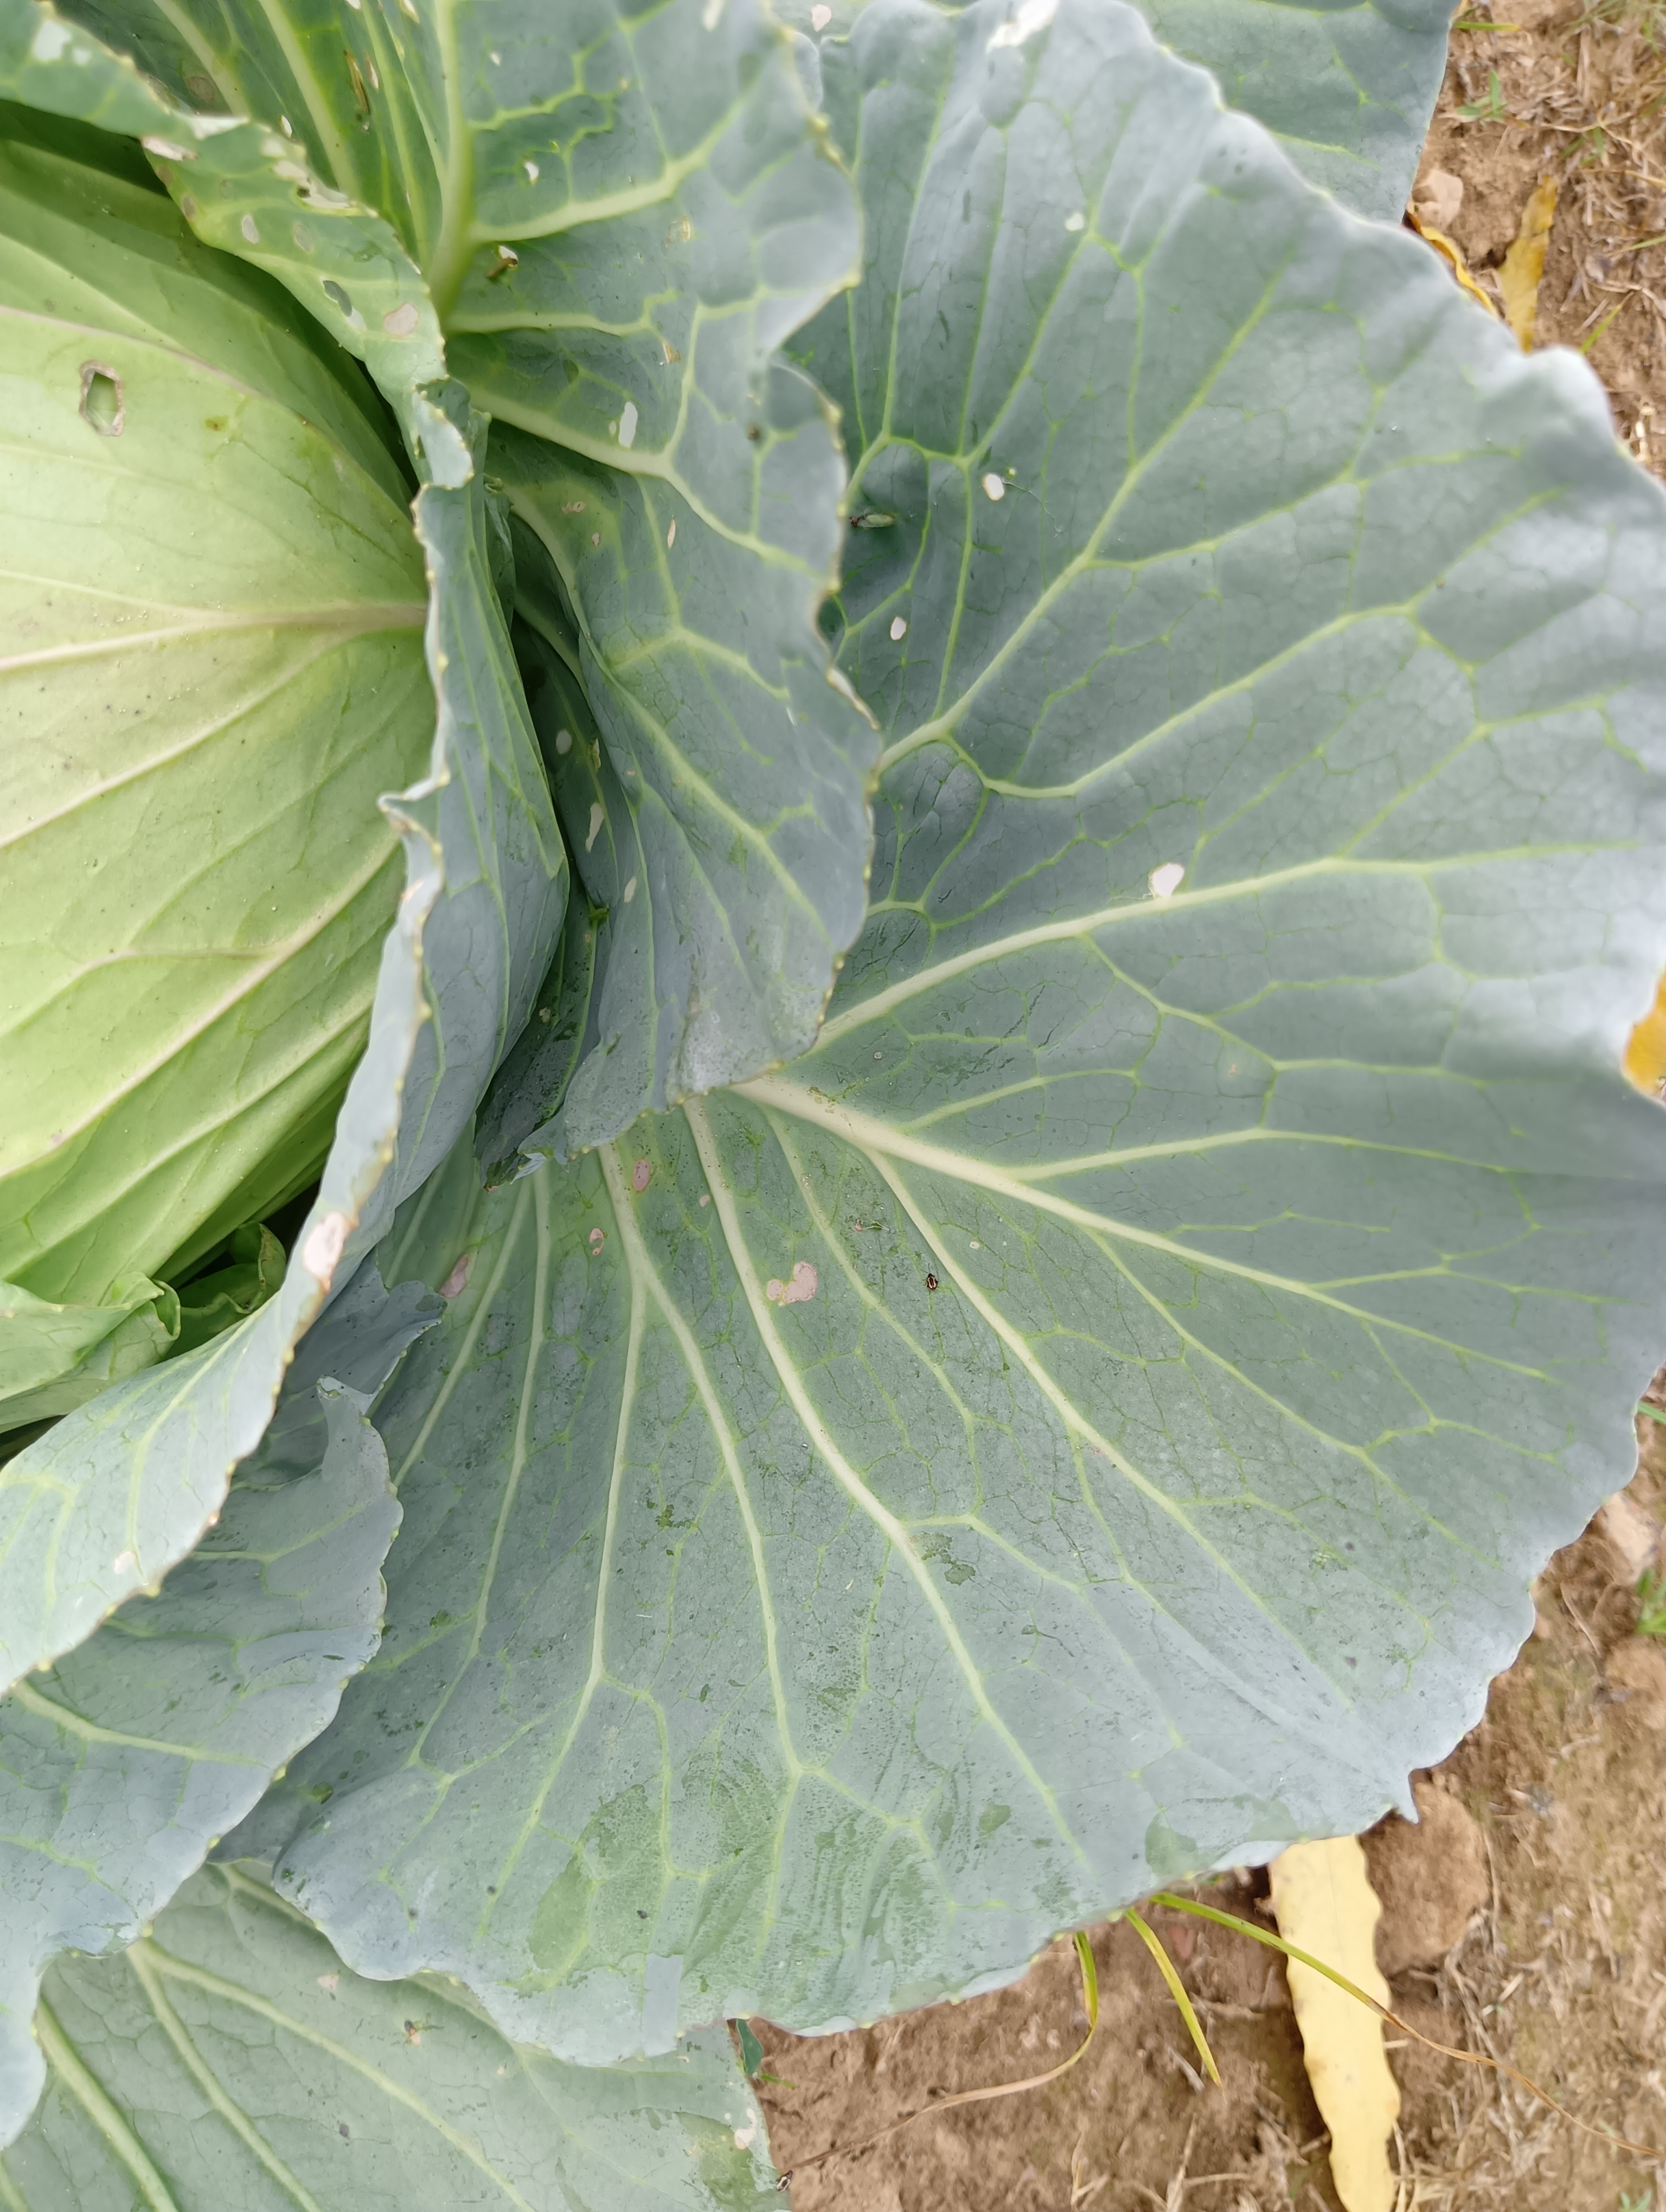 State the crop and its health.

cabbage, healthy
